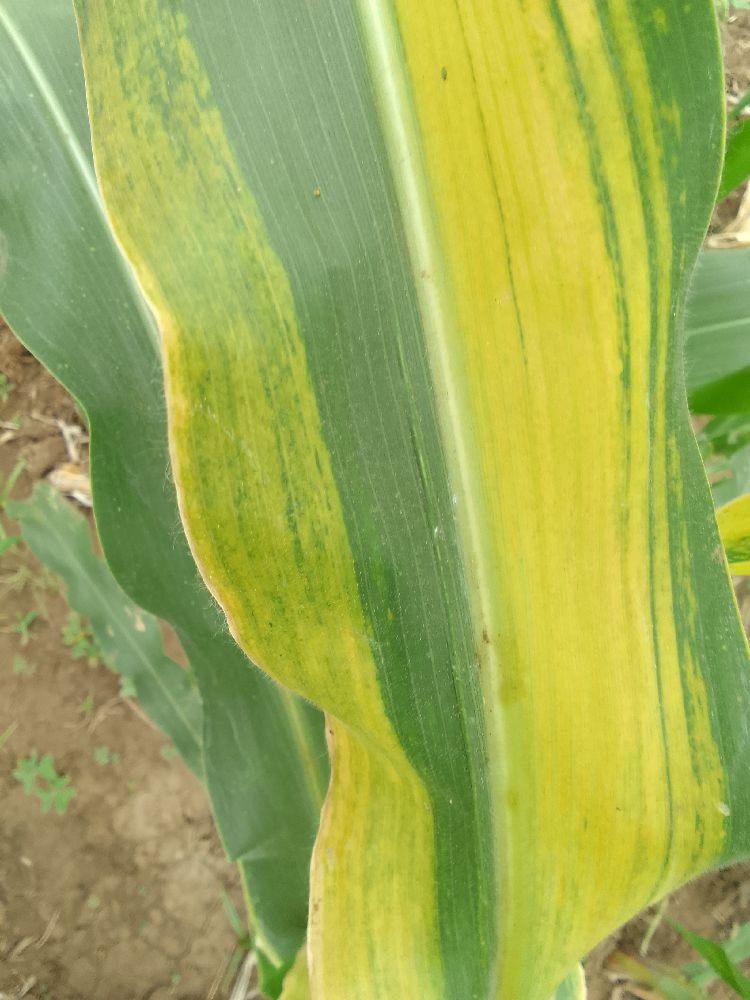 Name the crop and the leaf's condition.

maize, maize lethal necrosis
